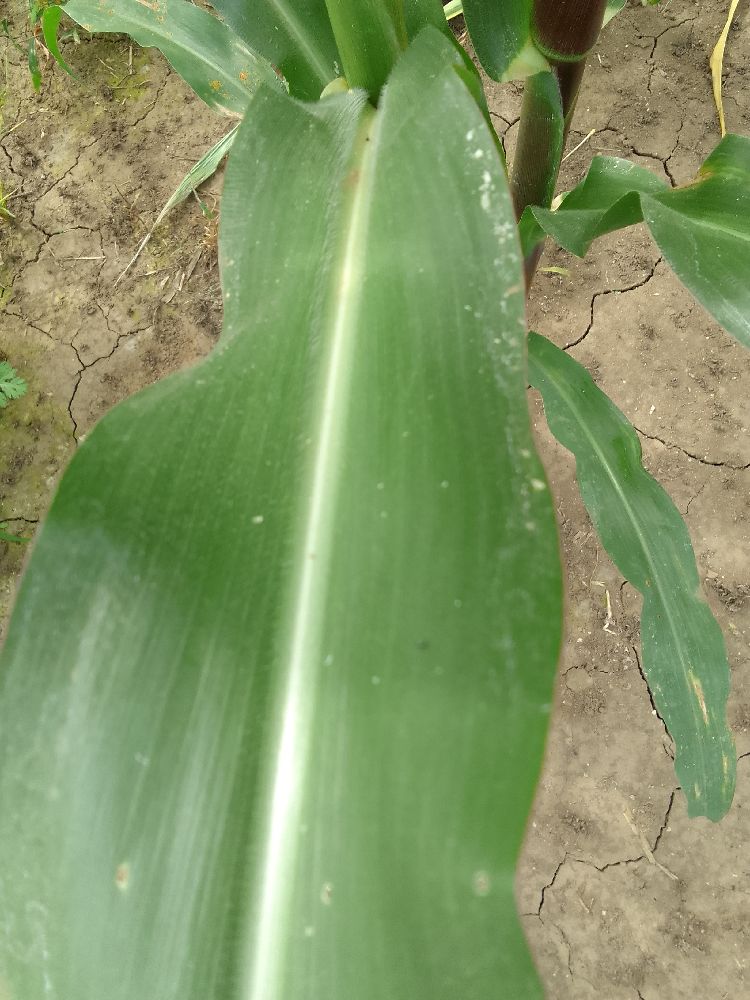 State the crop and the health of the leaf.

maize, healthy
